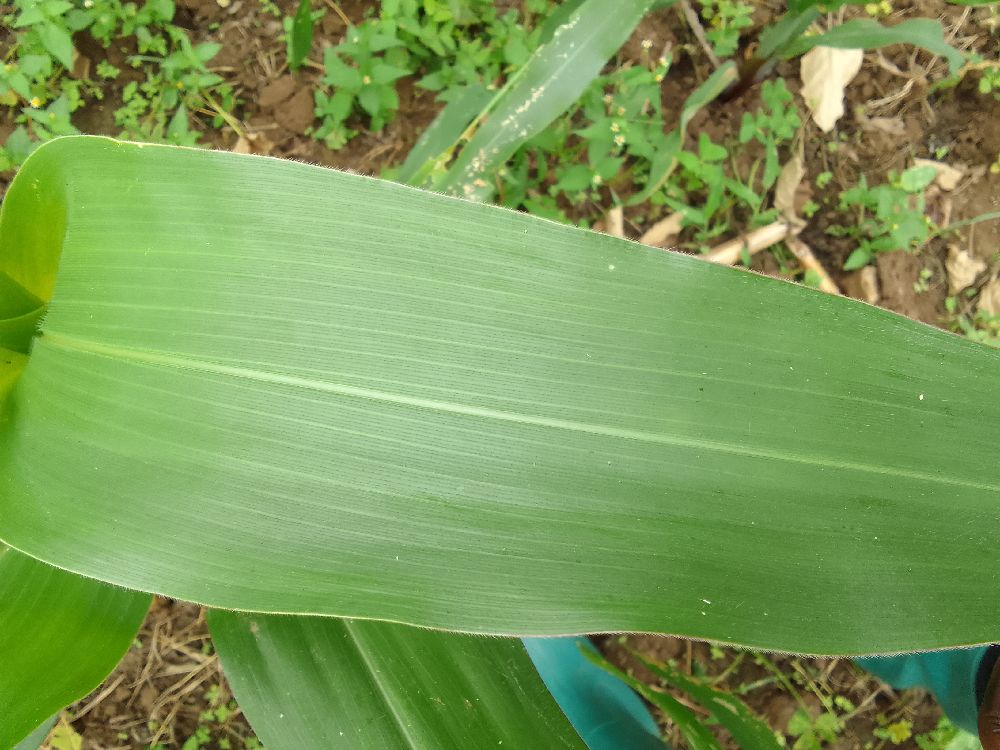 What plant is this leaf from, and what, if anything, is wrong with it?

maize, healthy
